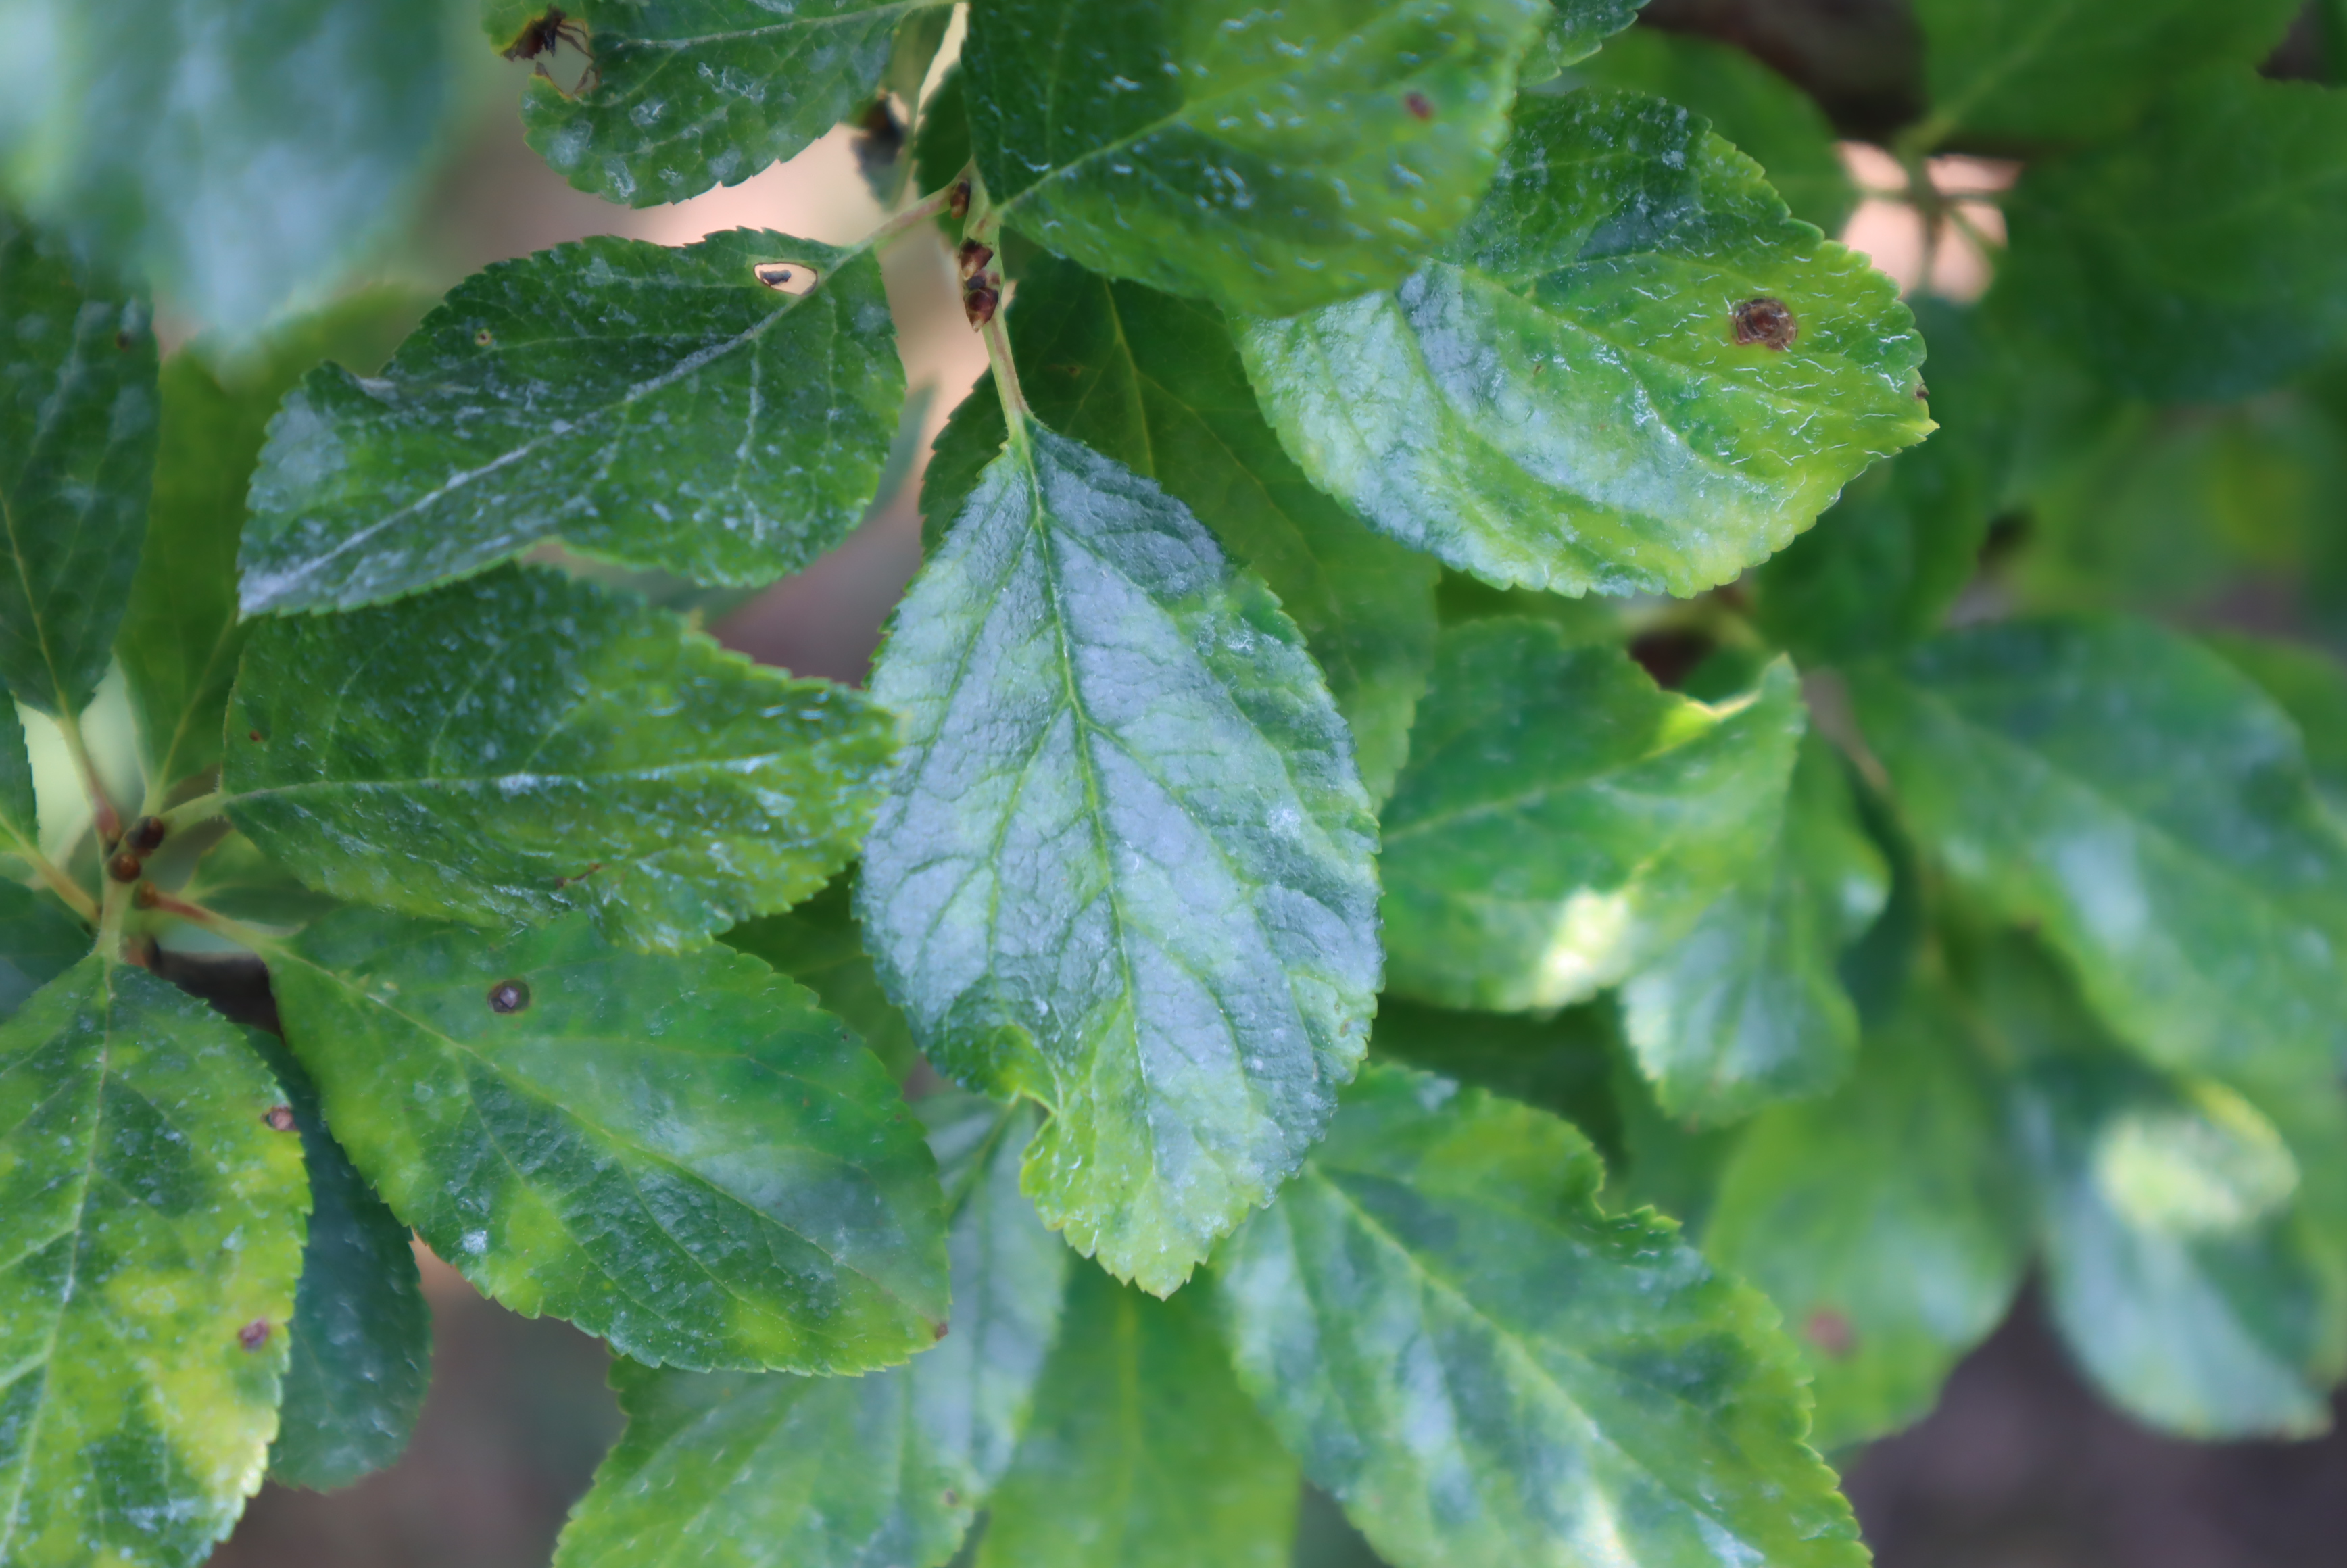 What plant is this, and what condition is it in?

plum, sharka, shot hole disease
